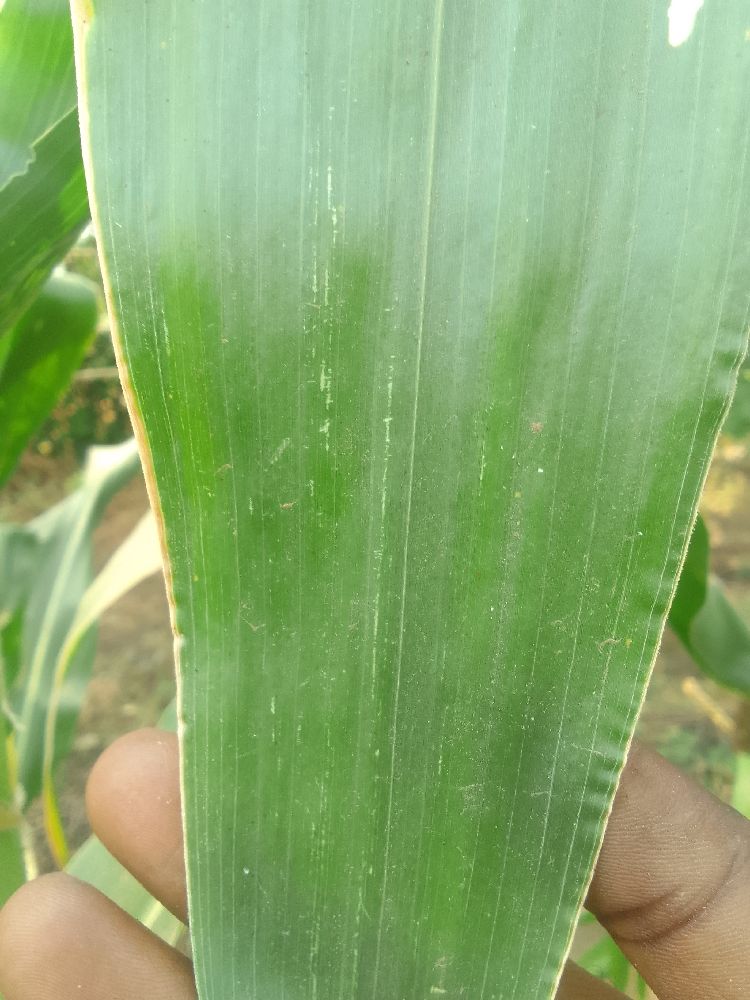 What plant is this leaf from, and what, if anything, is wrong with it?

maize, healthy
